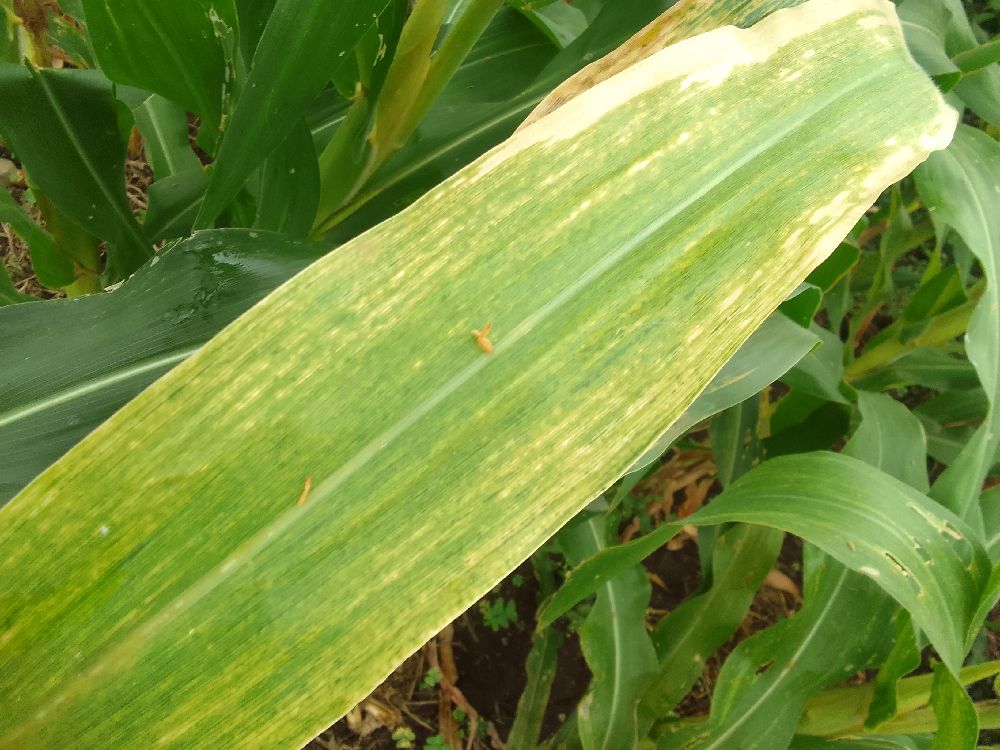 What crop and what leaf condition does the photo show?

maize, maize lethal necrosis
